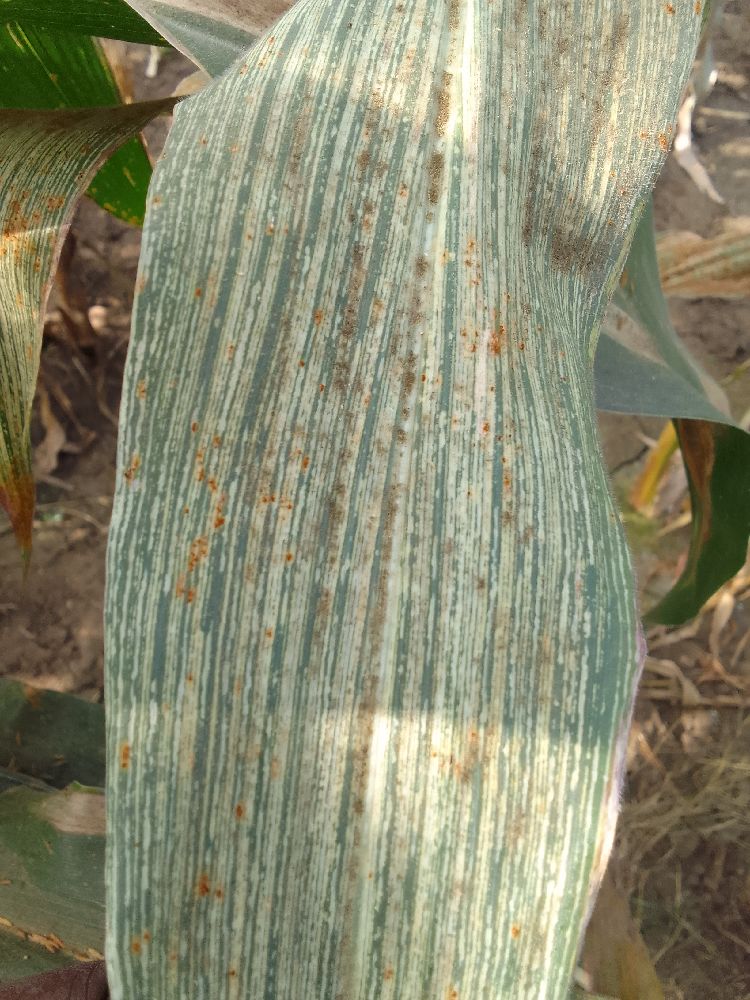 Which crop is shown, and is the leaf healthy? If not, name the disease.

maize, maize streak virus
